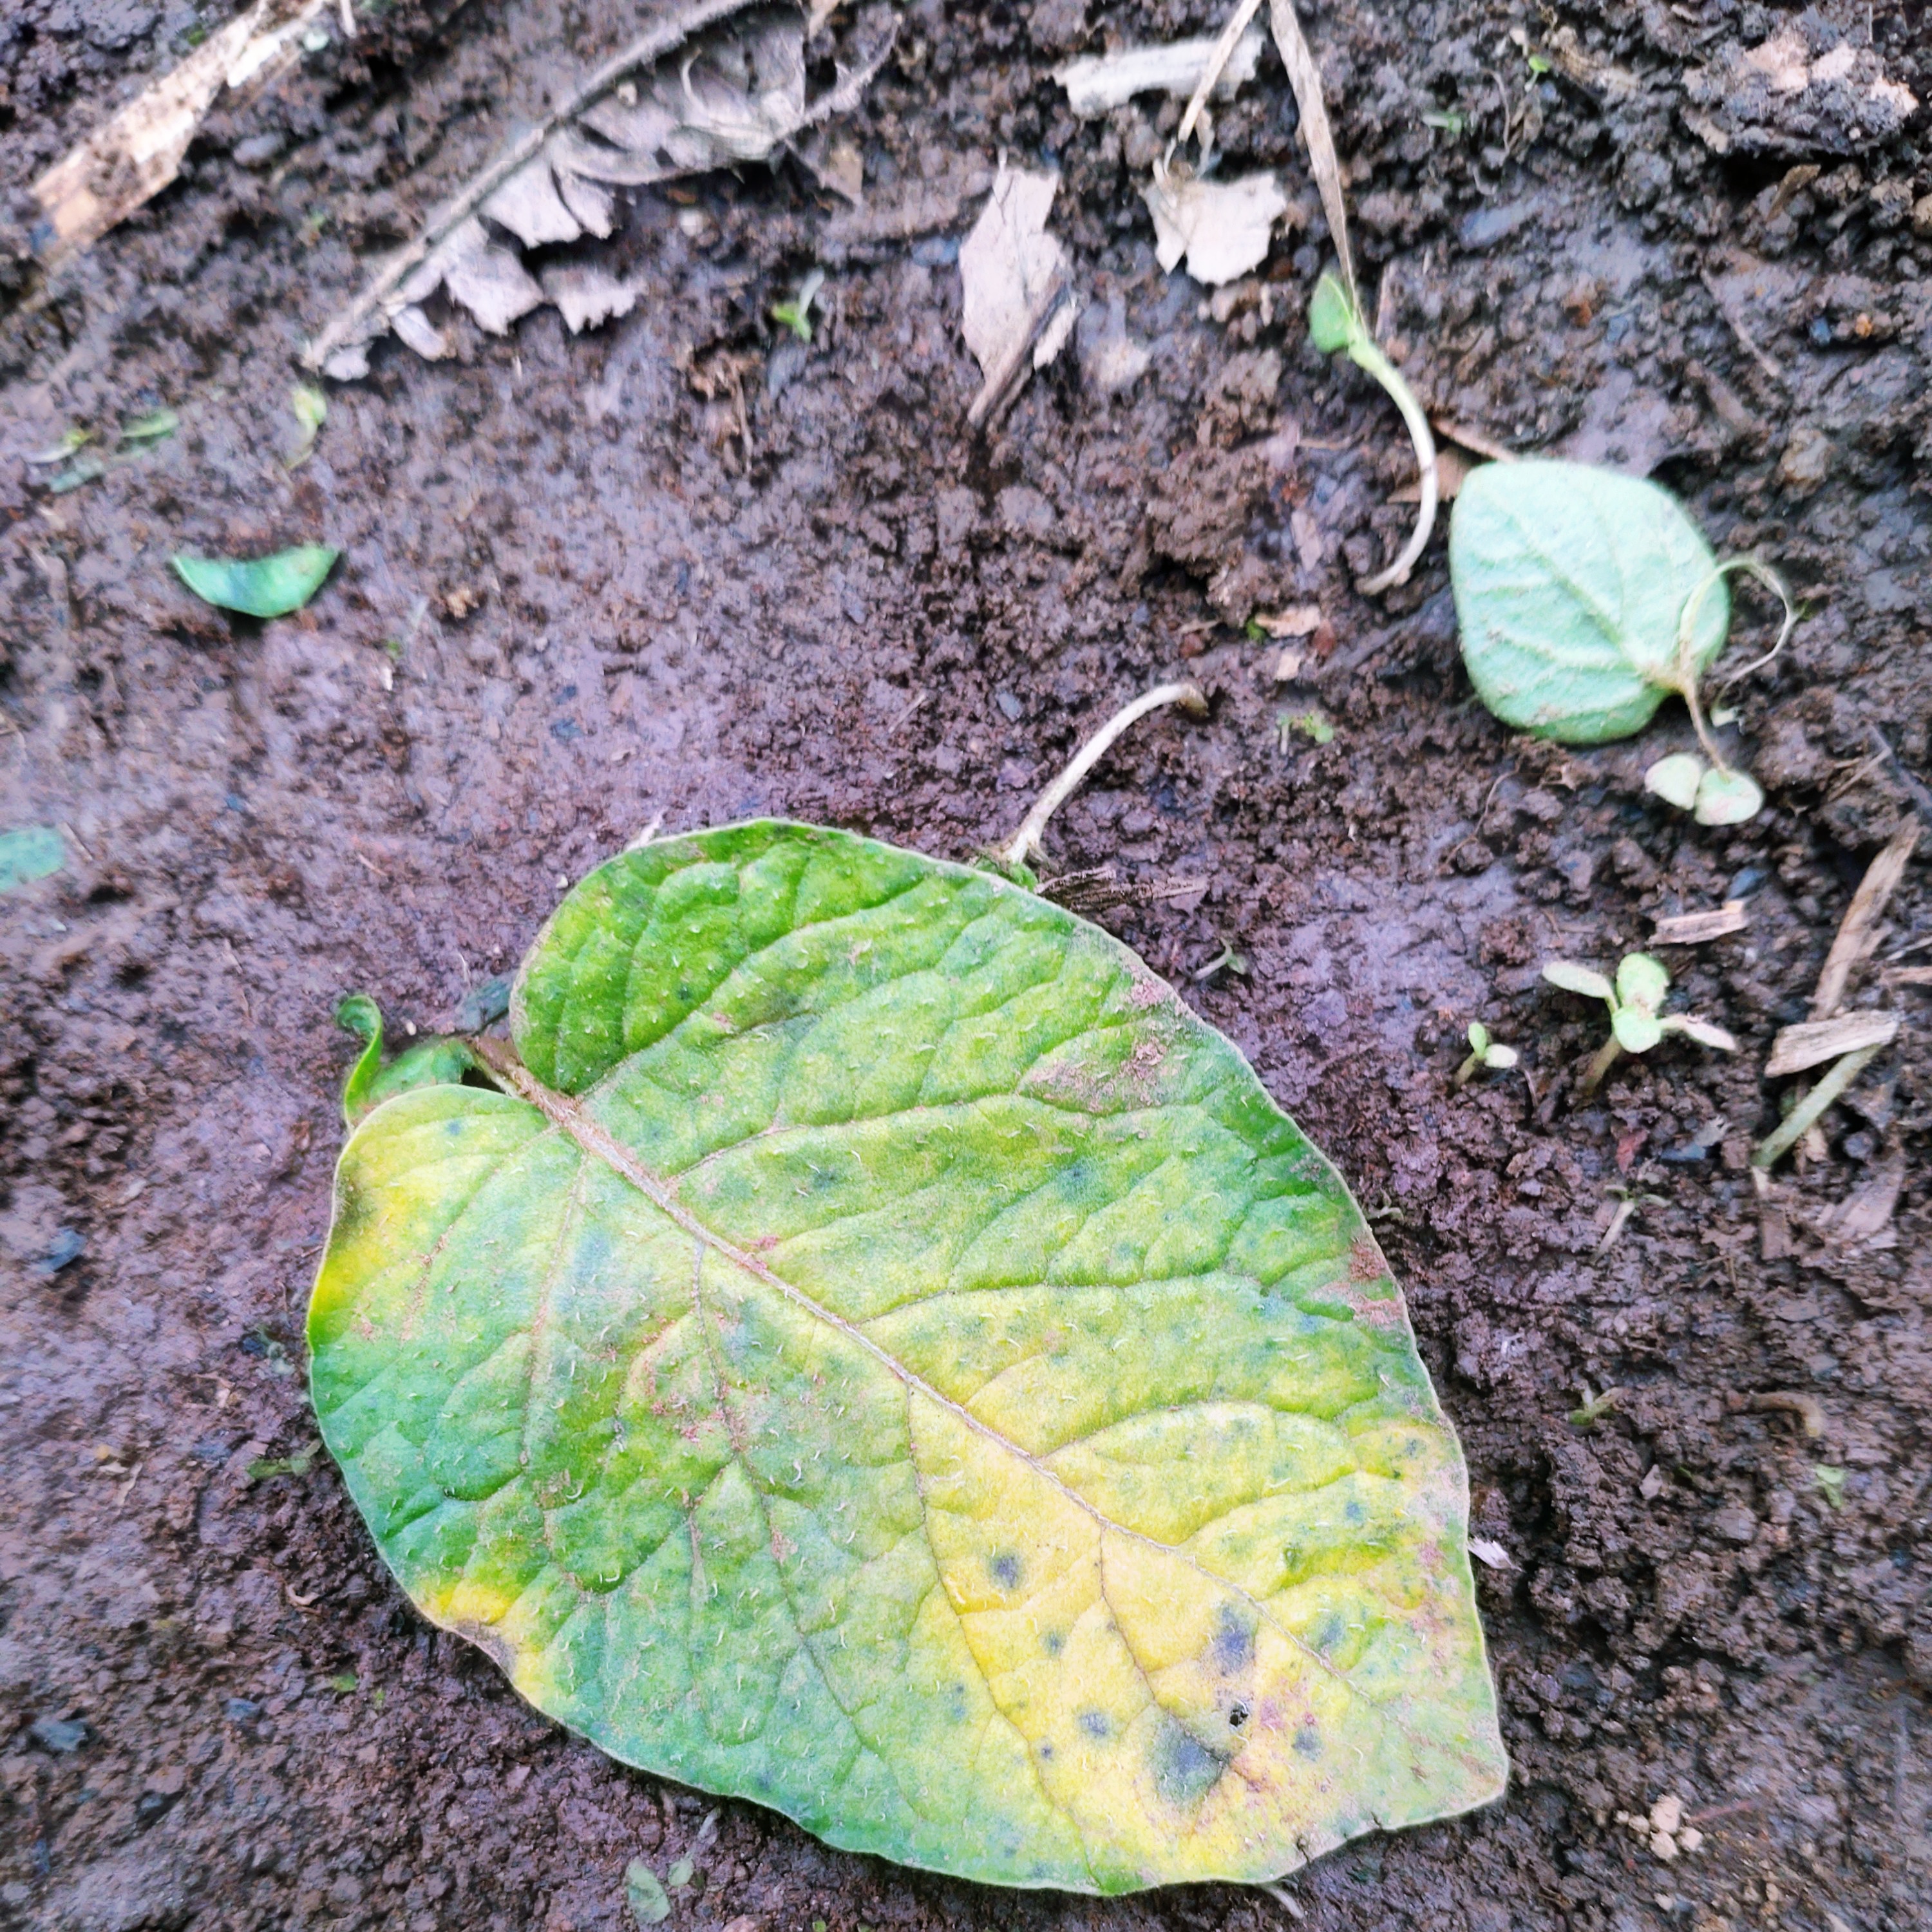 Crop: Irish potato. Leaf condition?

late blight
